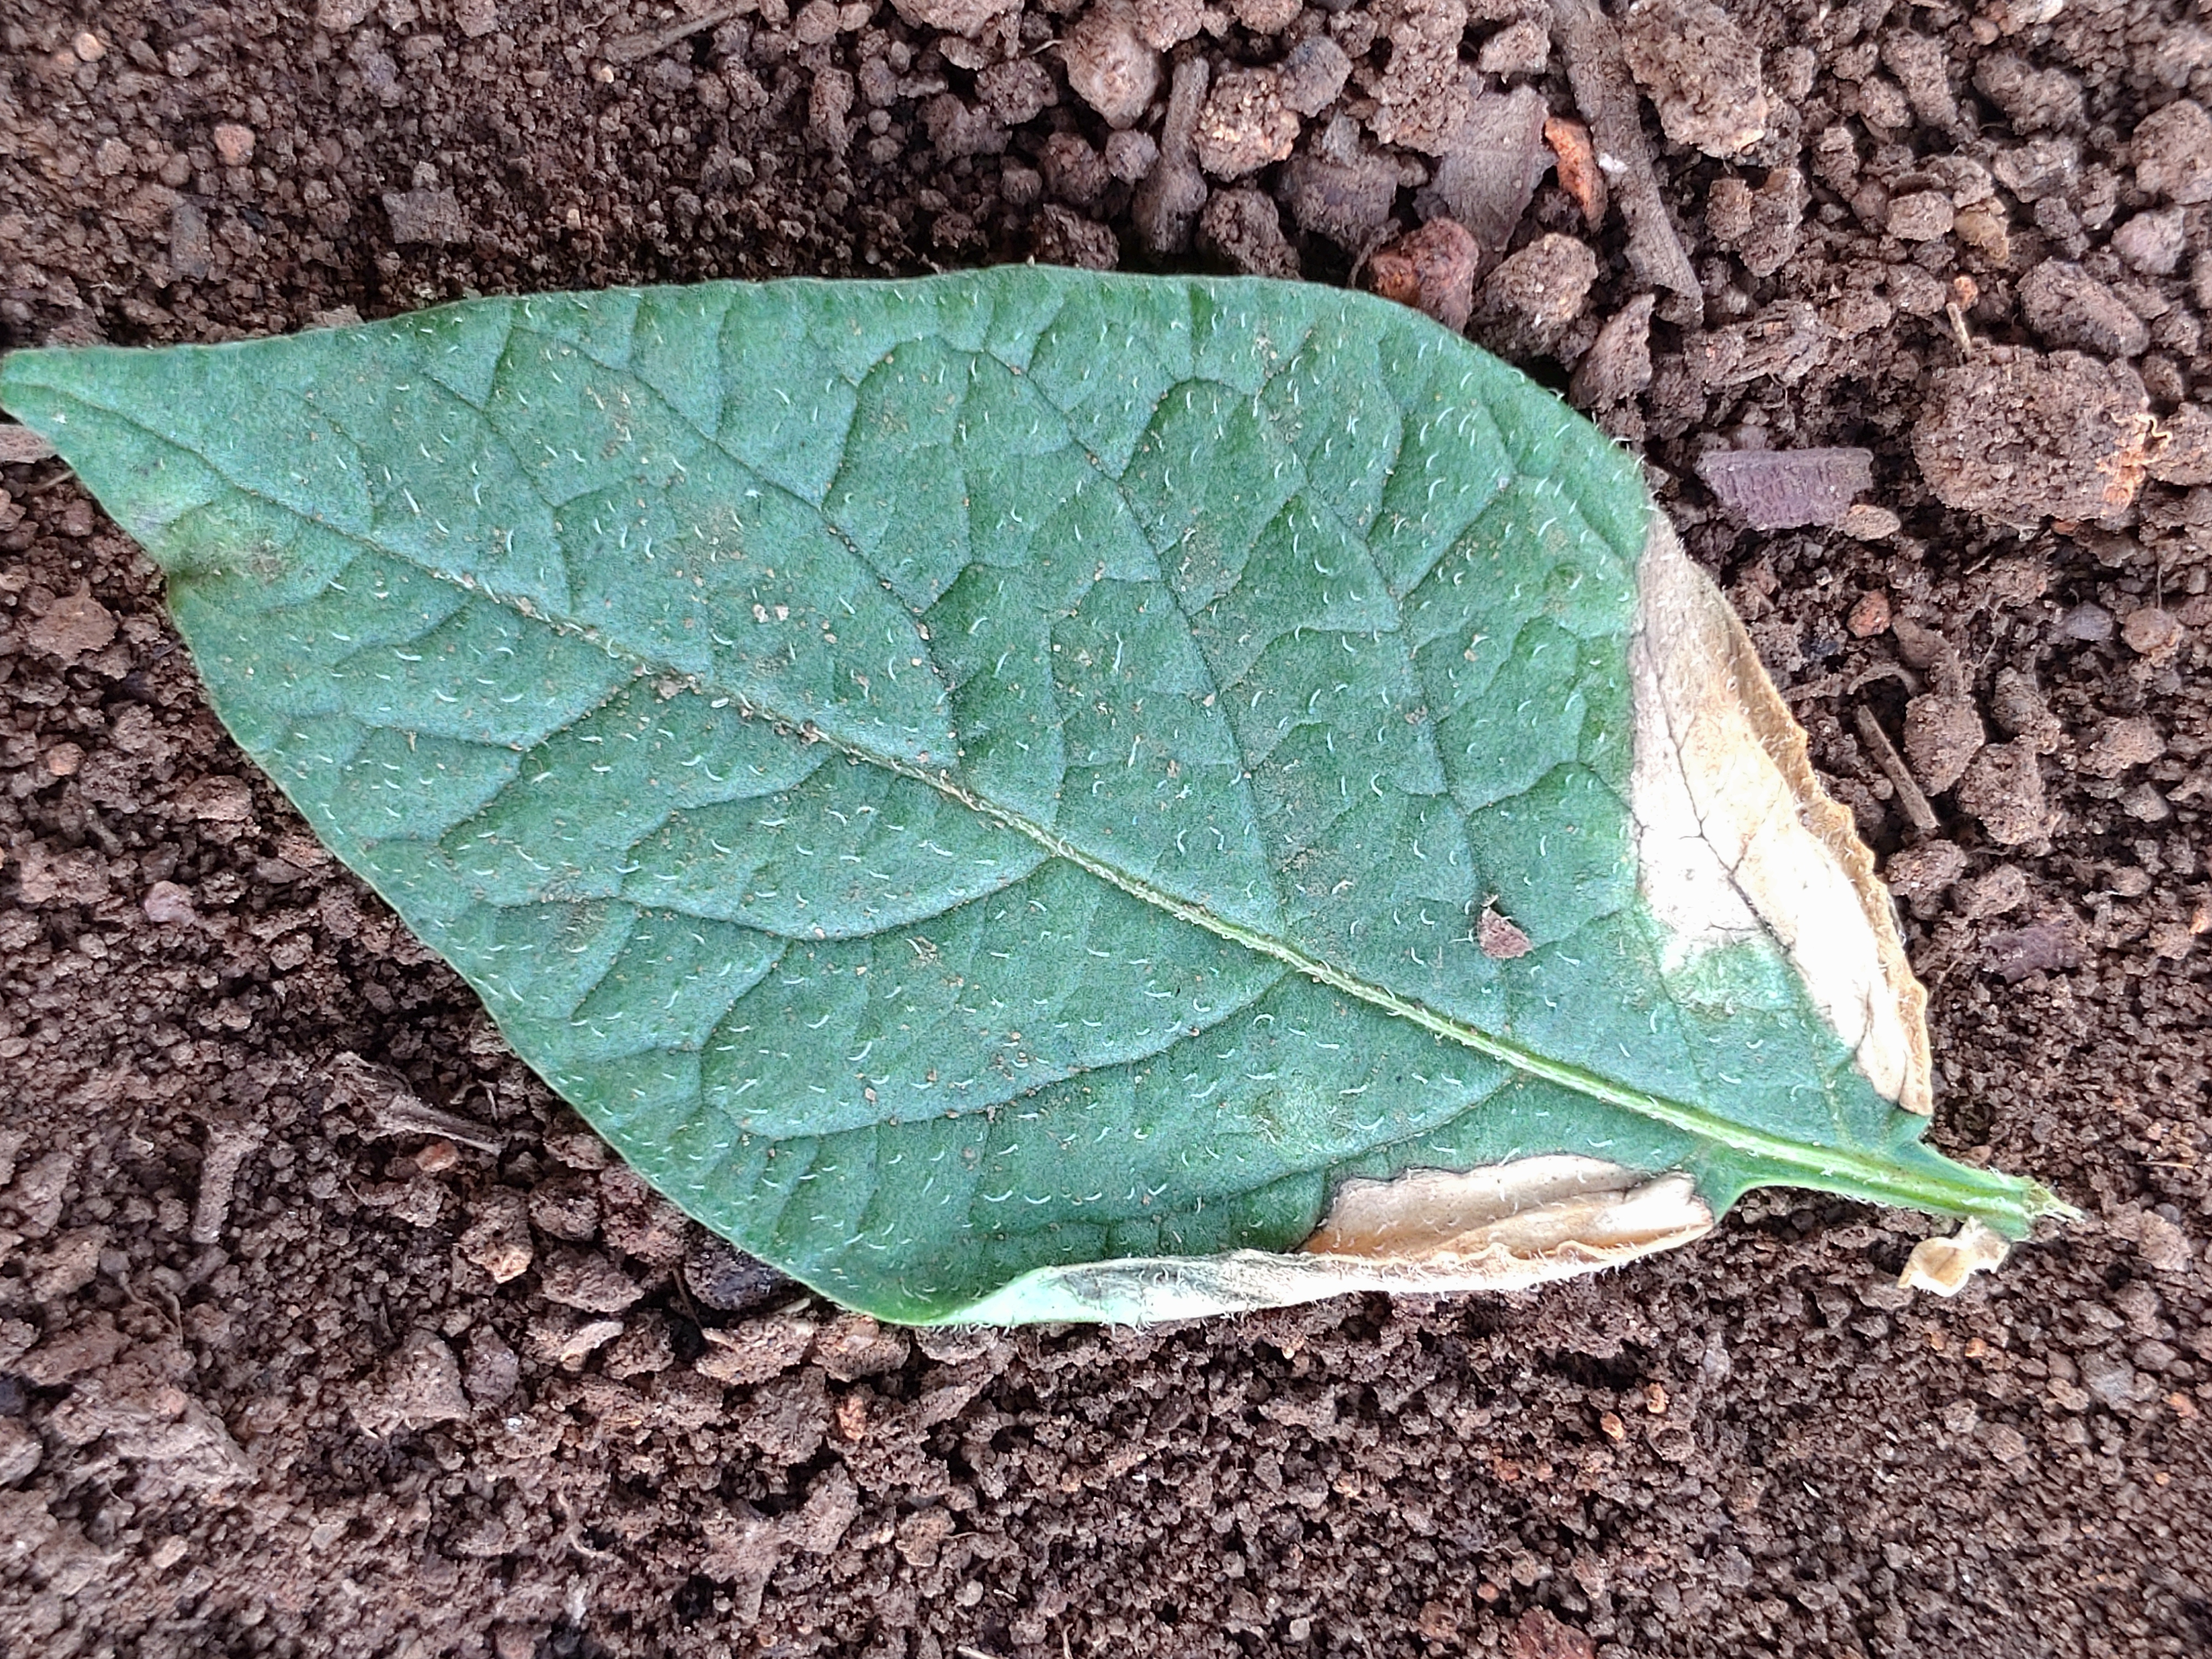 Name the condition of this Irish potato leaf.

early blight
